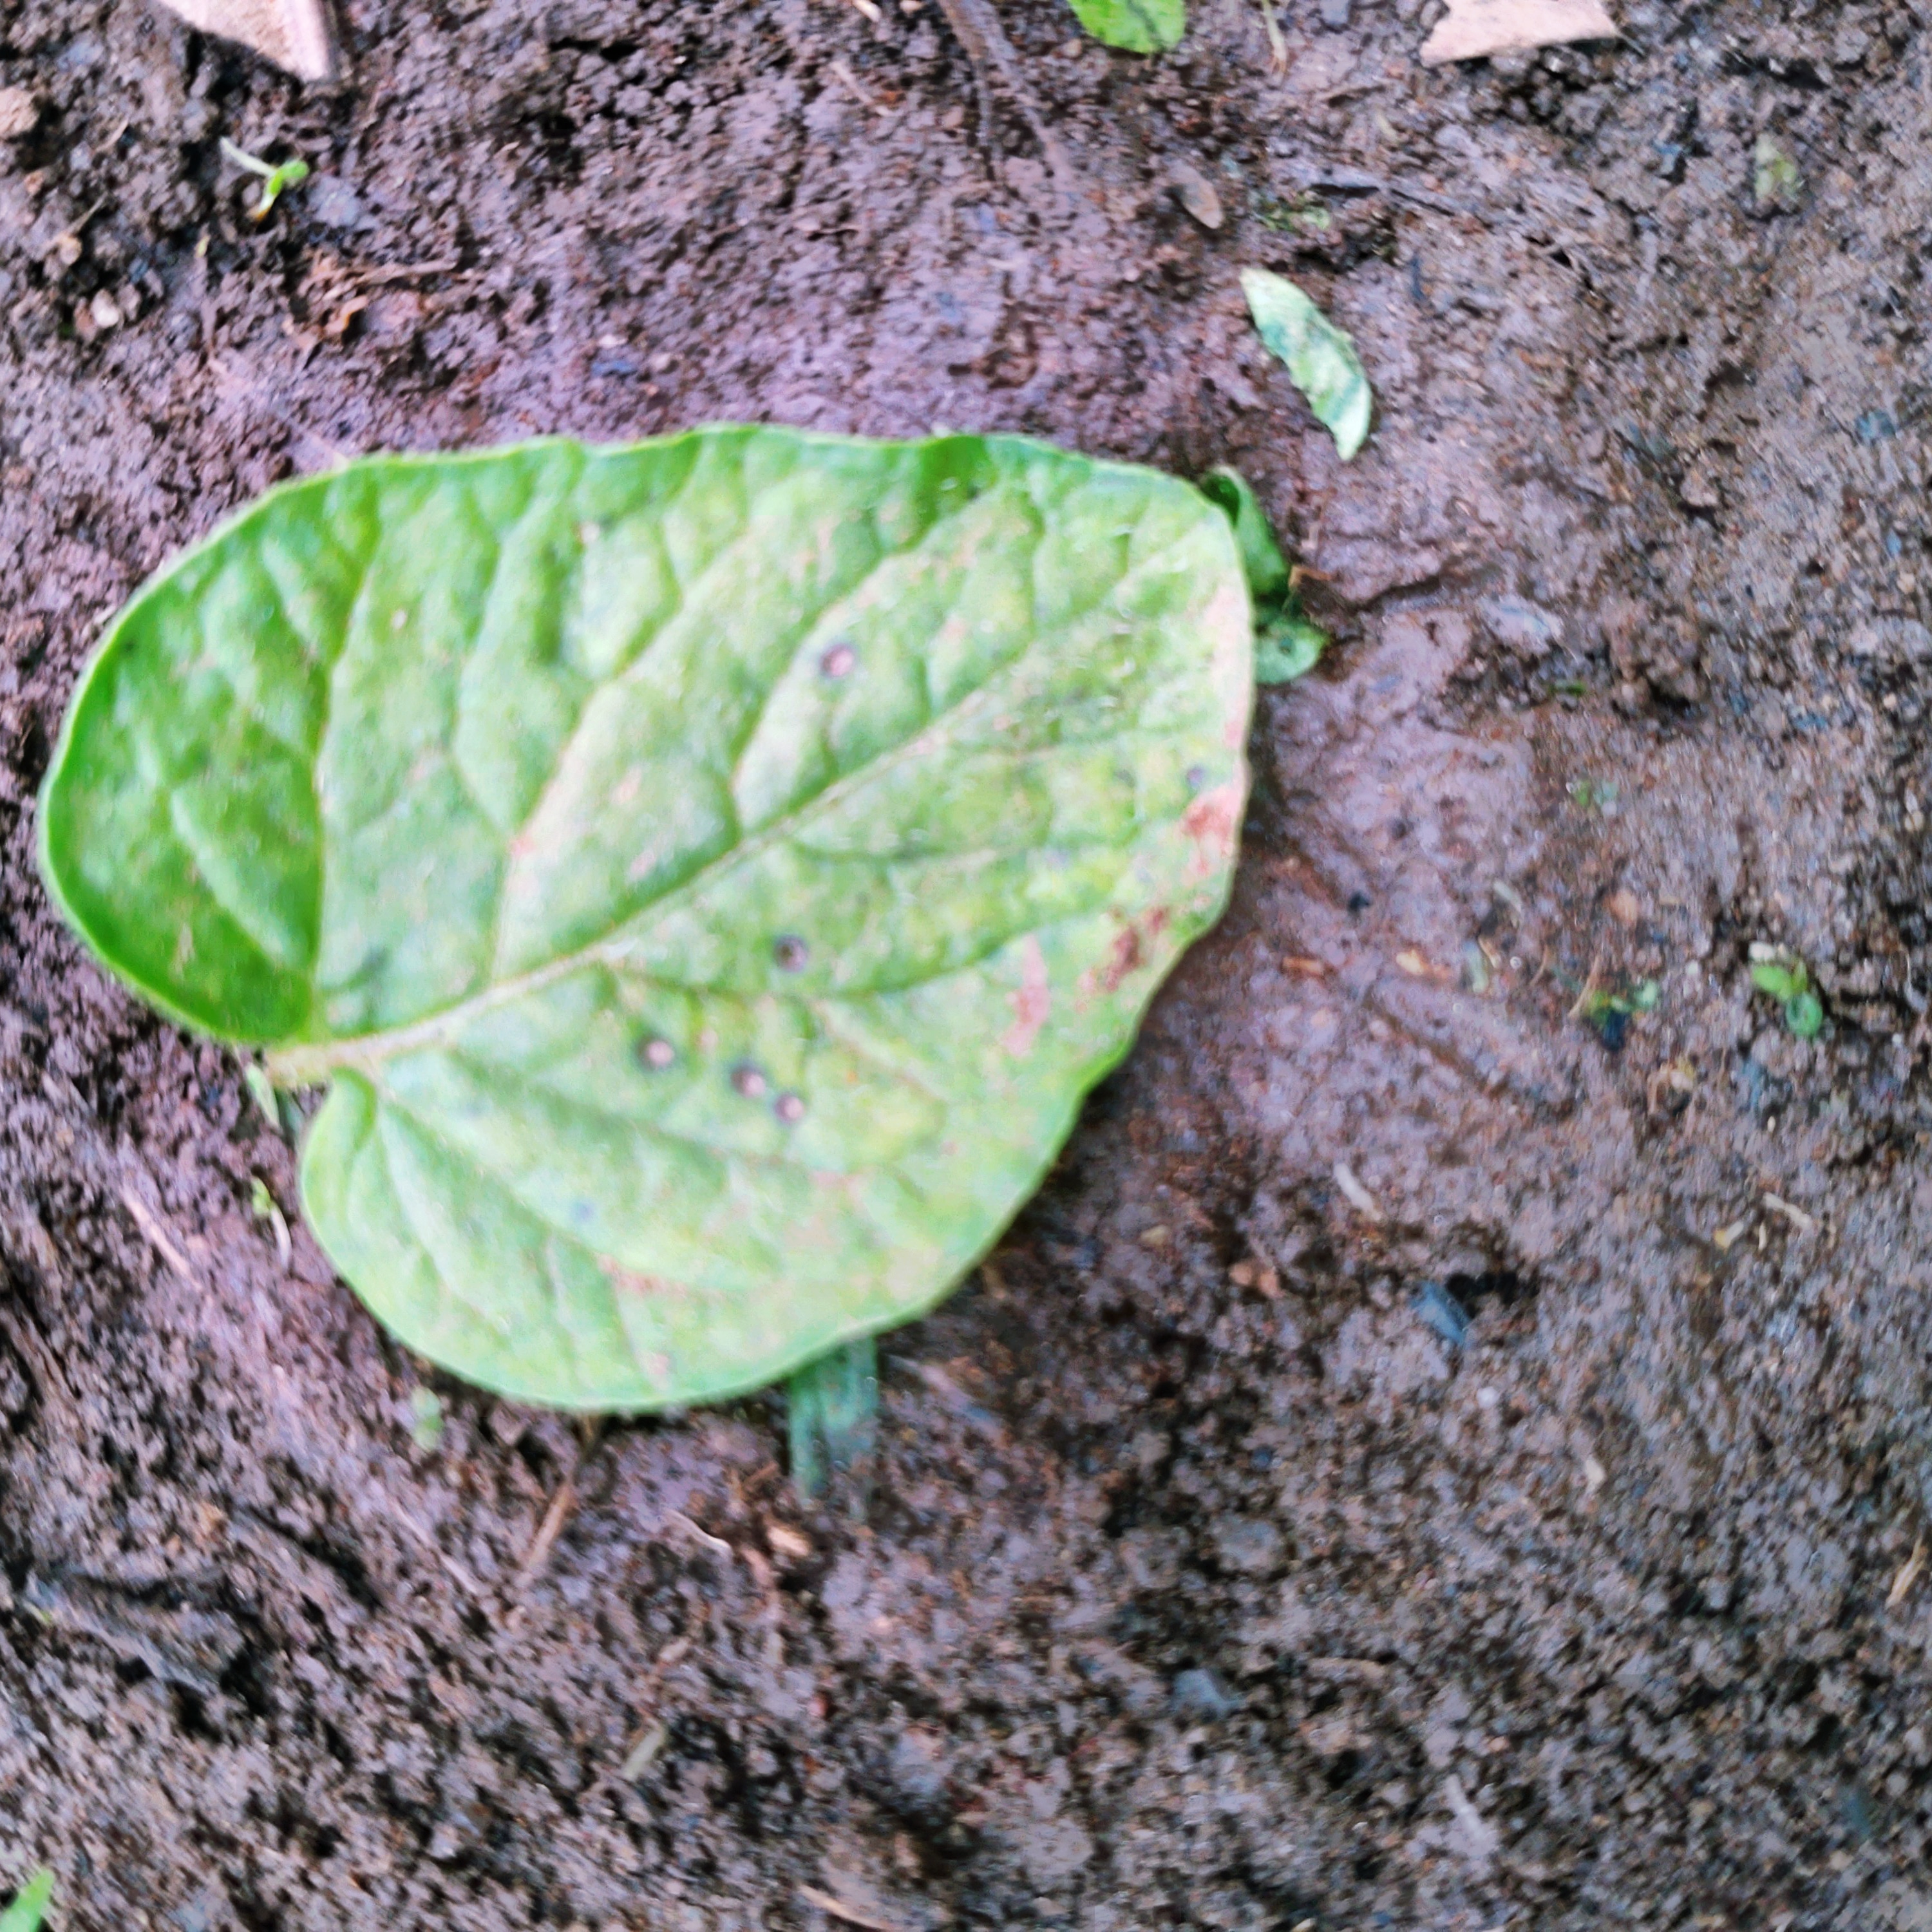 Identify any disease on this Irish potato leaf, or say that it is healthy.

late blight
